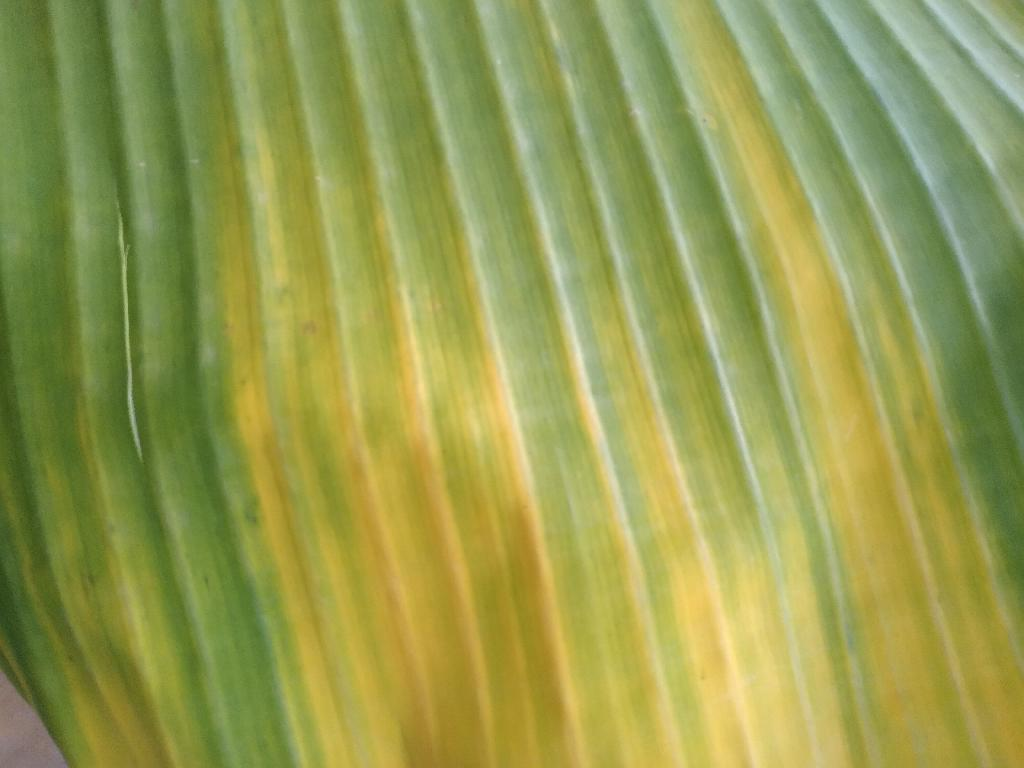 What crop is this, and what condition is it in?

banana, fusarium wilt race 1
